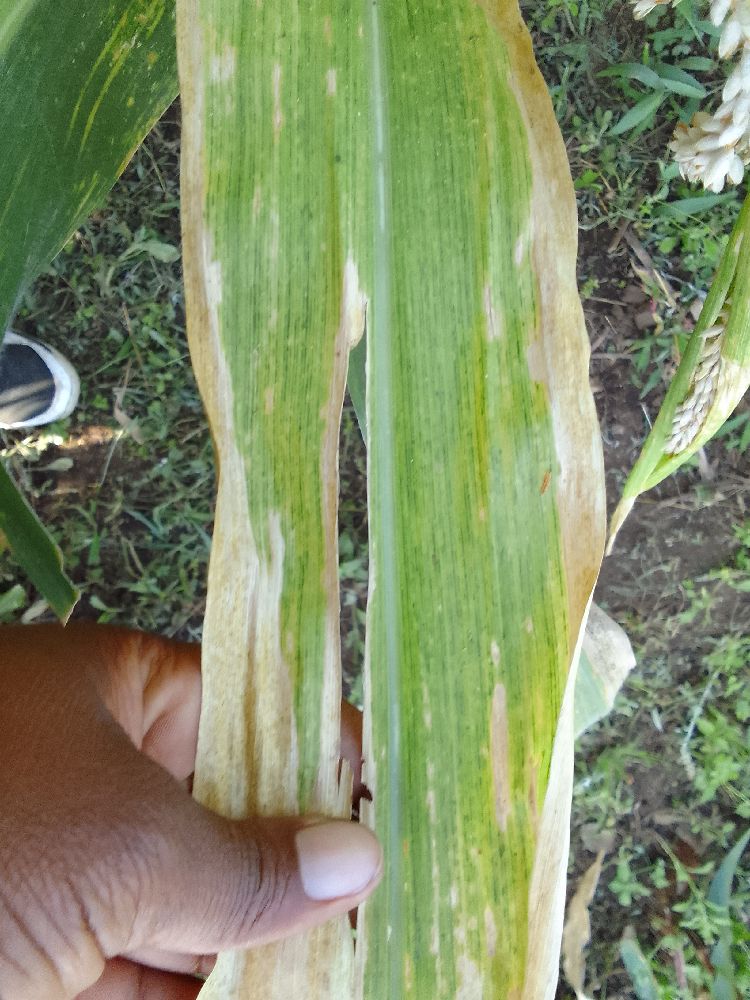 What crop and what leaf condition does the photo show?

maize, maize lethal necrosis
